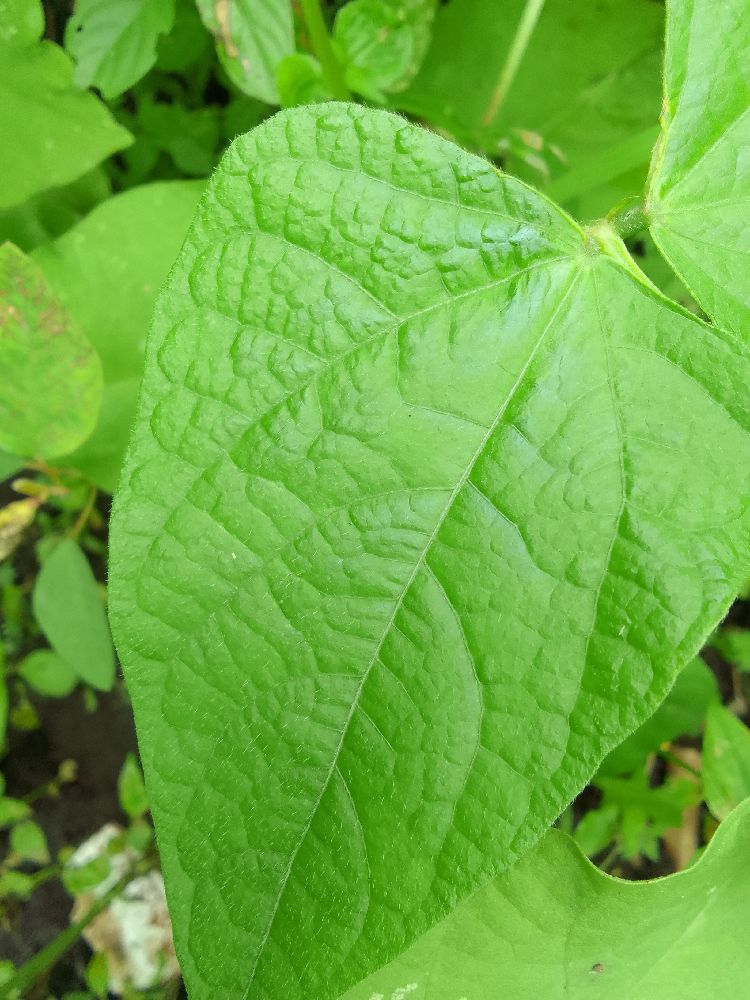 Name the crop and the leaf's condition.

common bean, healthy
